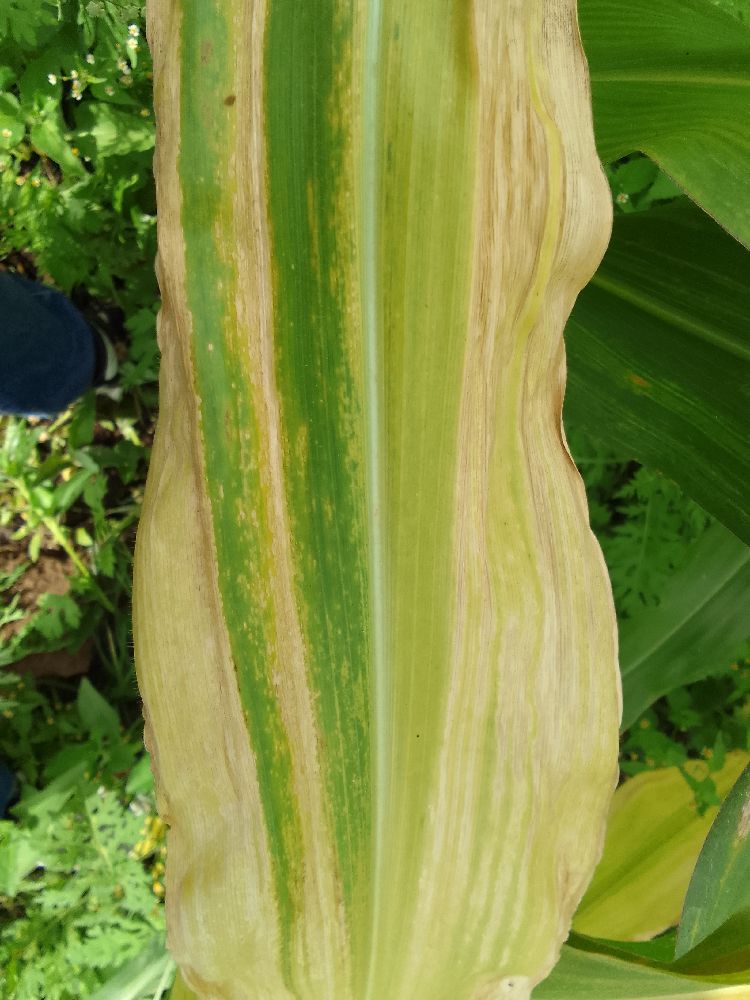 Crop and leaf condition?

maize, maize lethal necrosis
